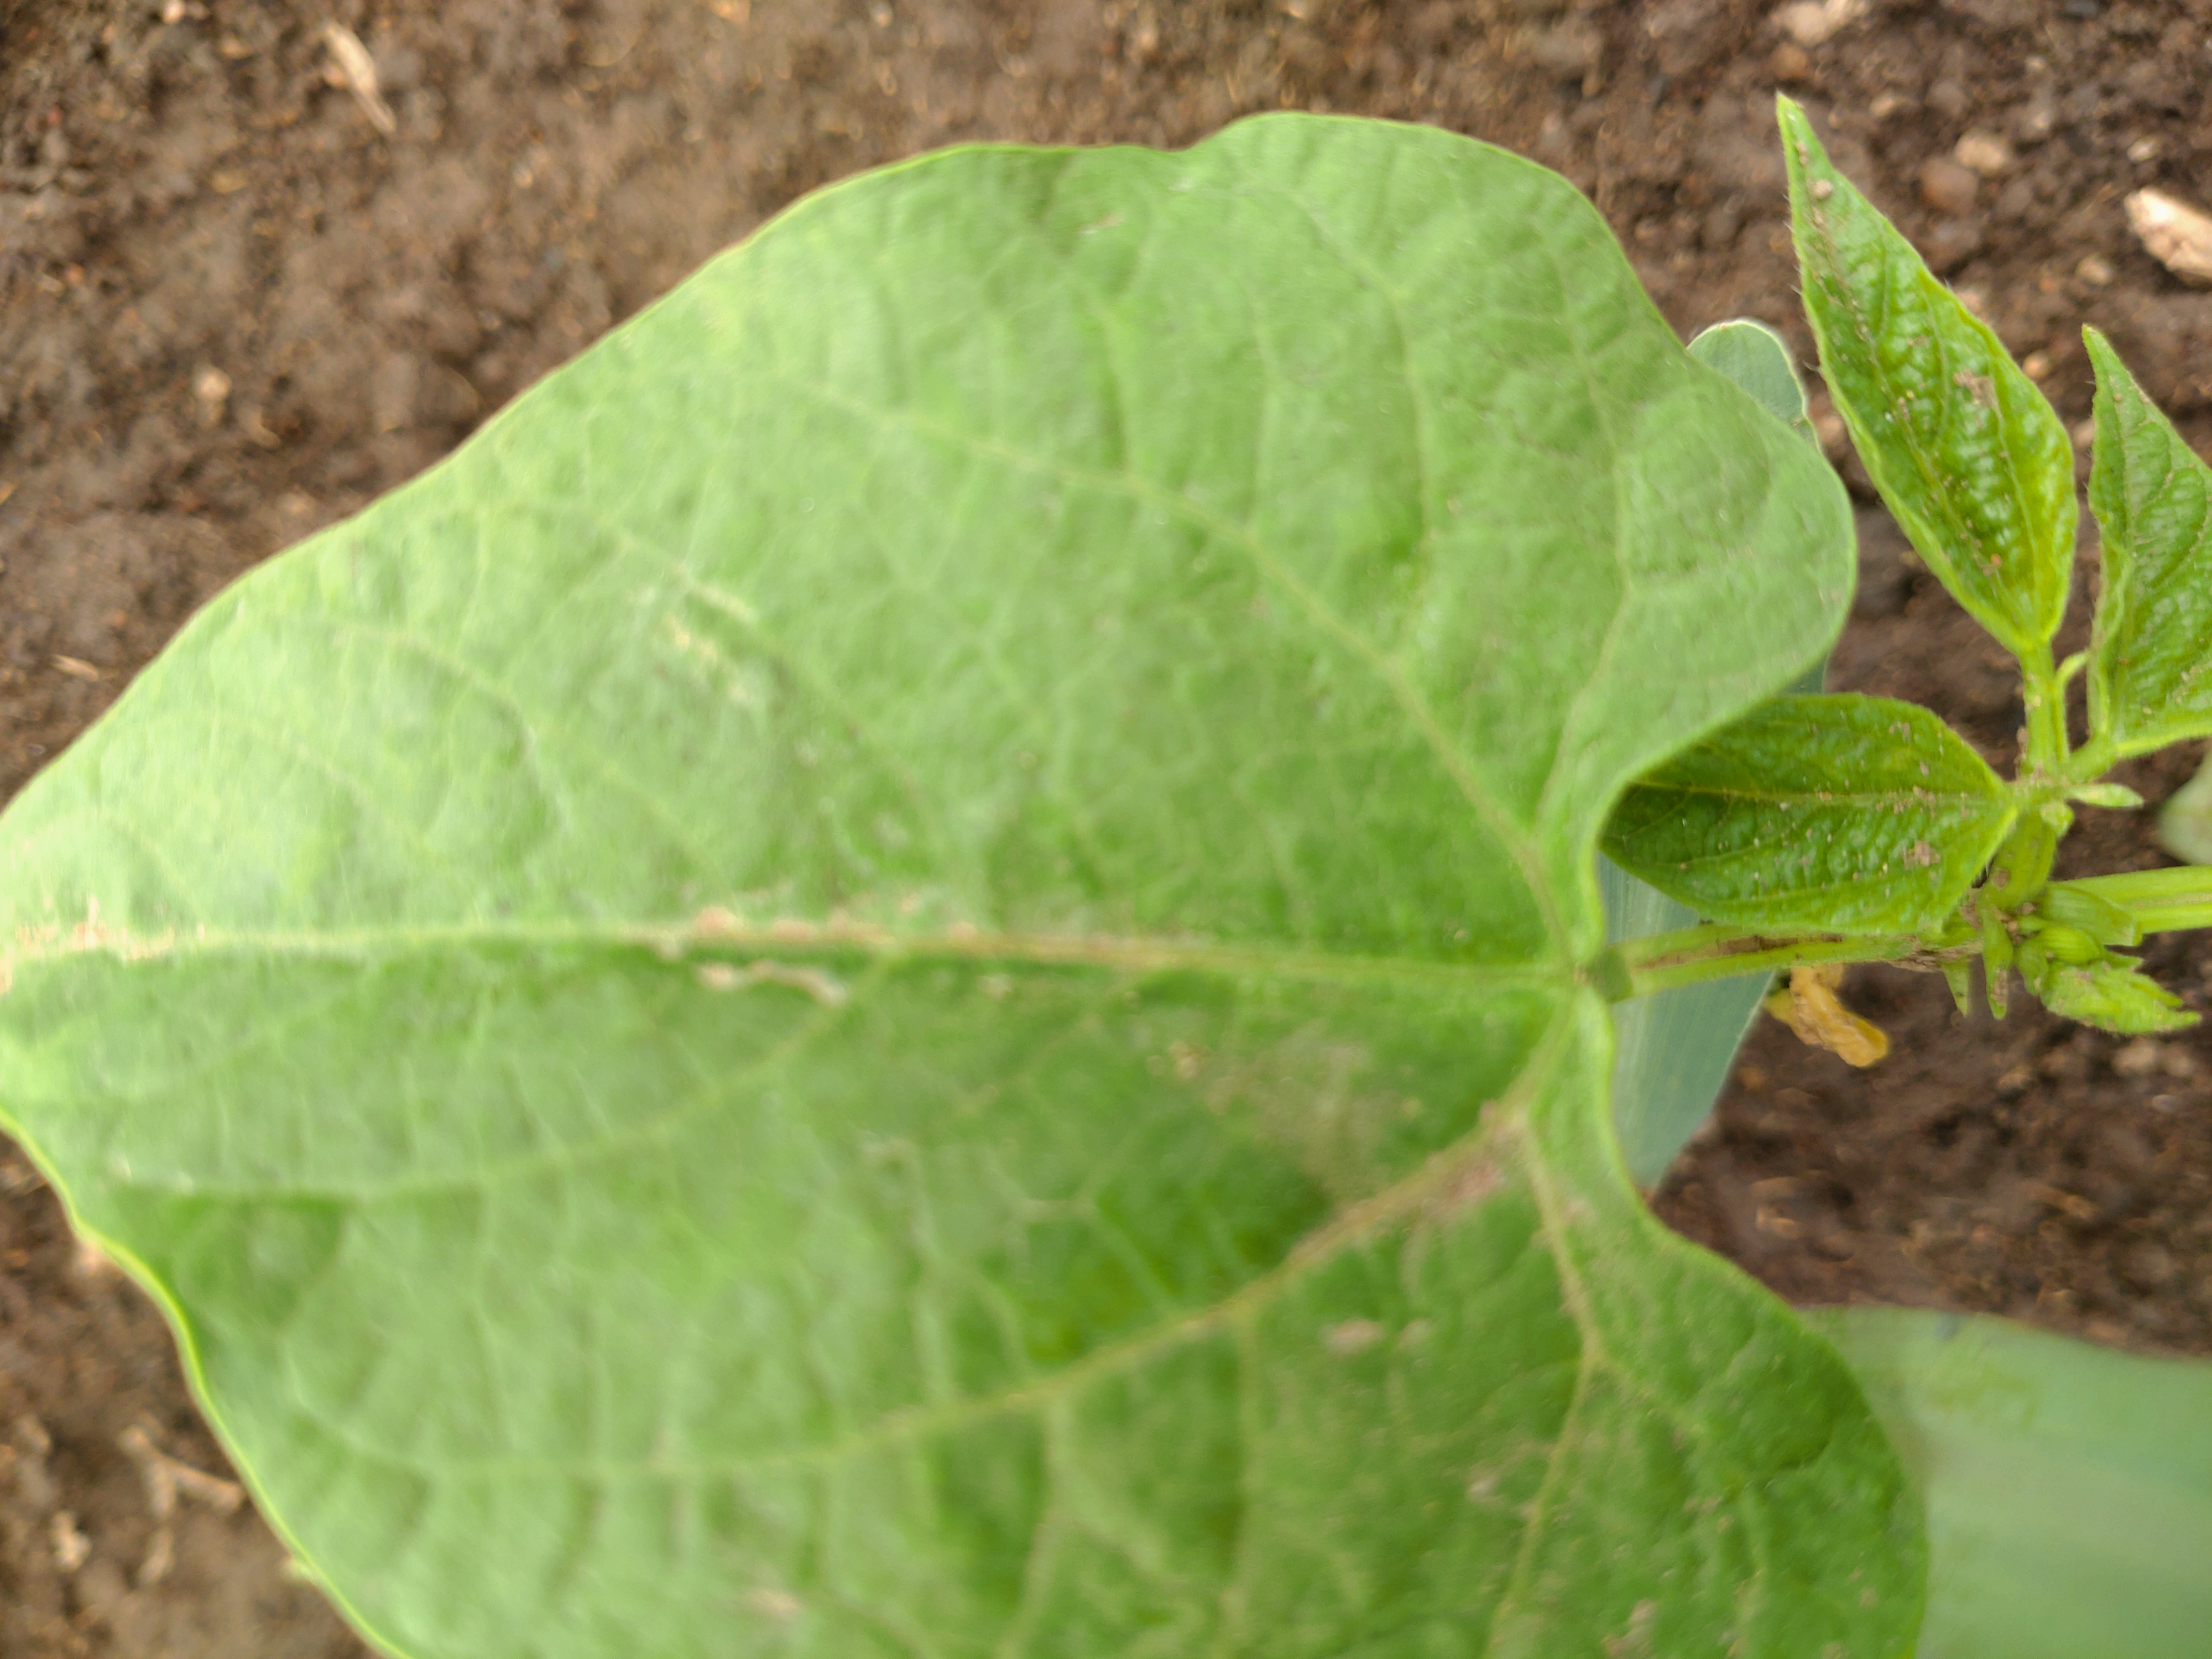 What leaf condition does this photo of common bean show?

healthy
